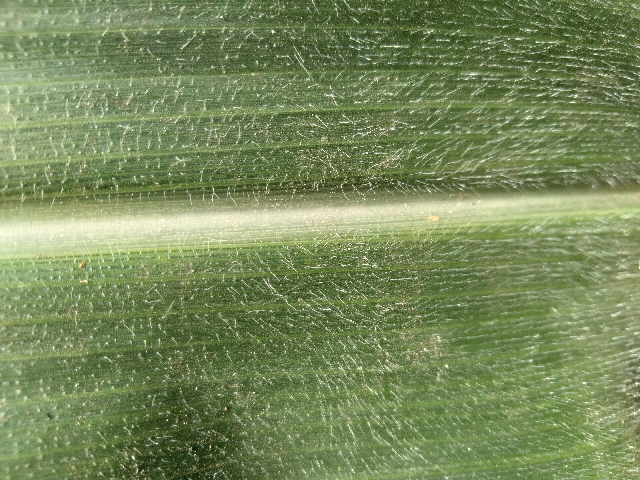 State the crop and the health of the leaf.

maize, healthy
